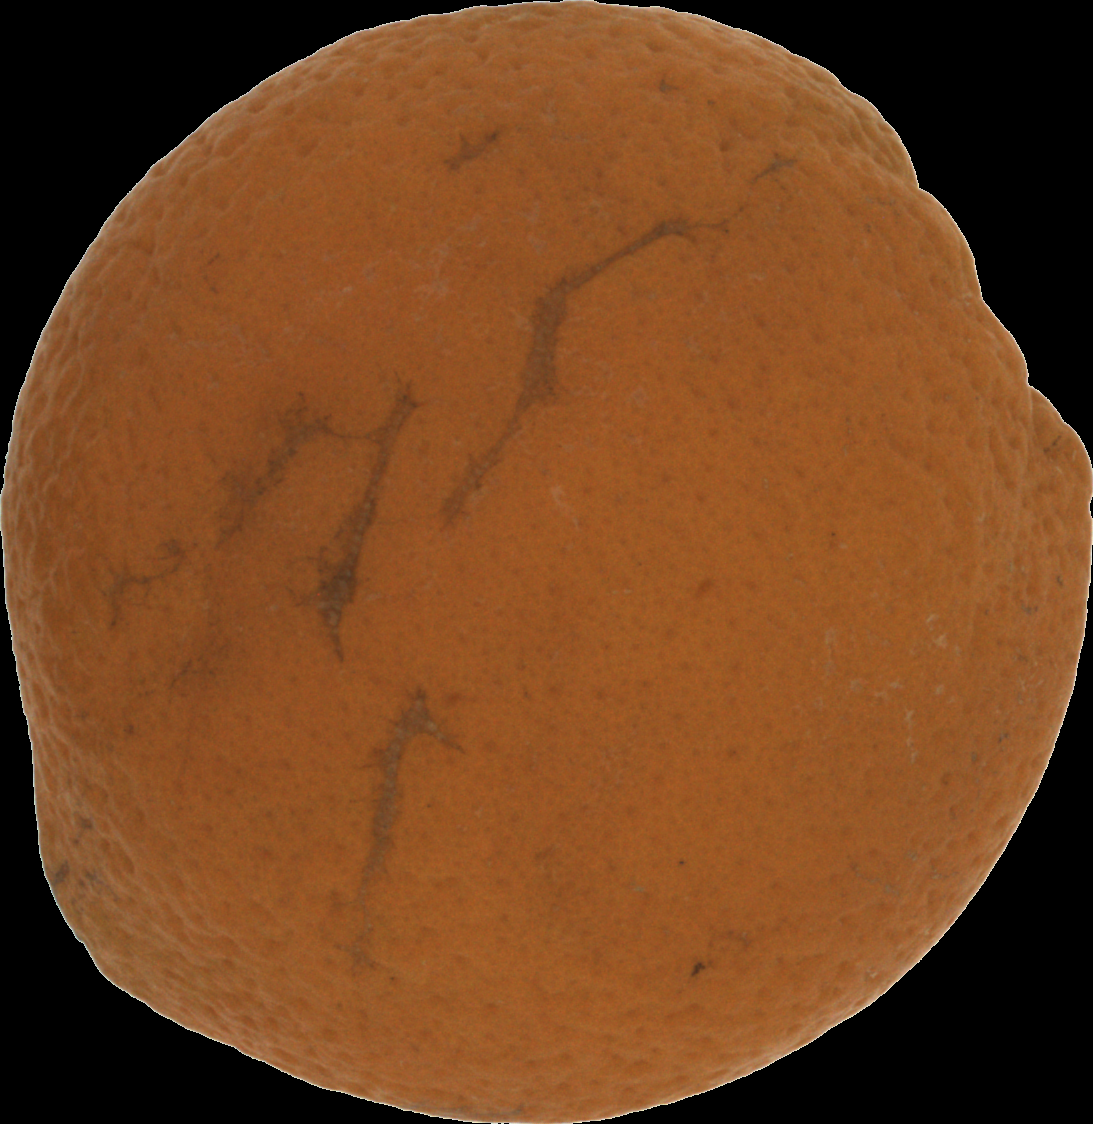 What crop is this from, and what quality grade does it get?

orange, bad
